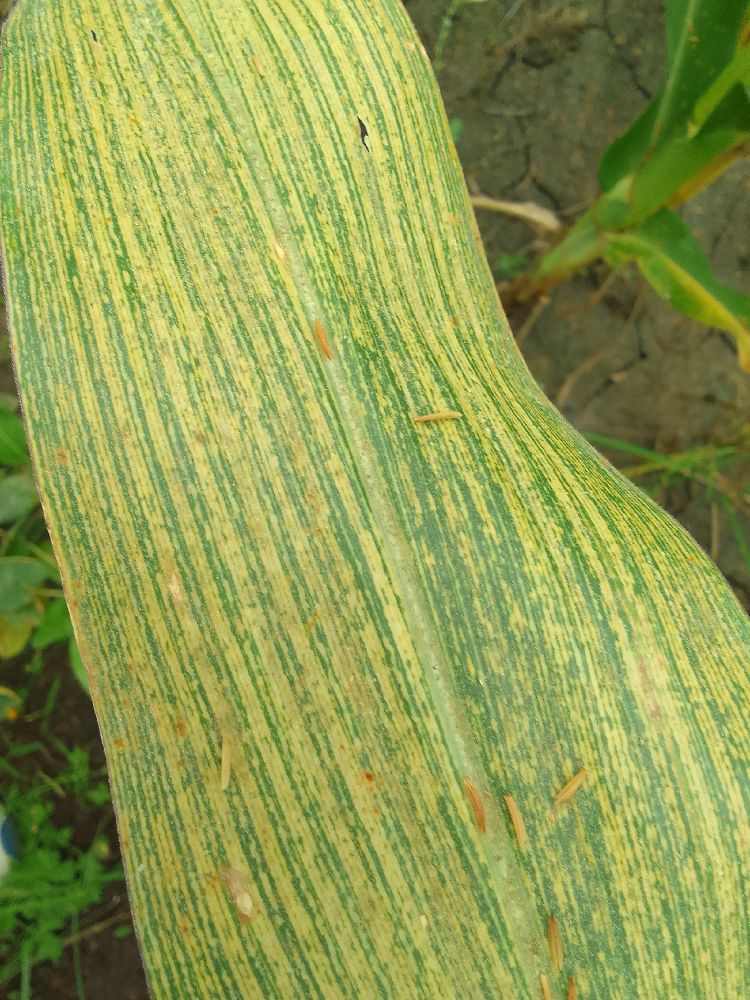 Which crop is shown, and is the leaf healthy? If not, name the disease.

maize, maize streak virus
